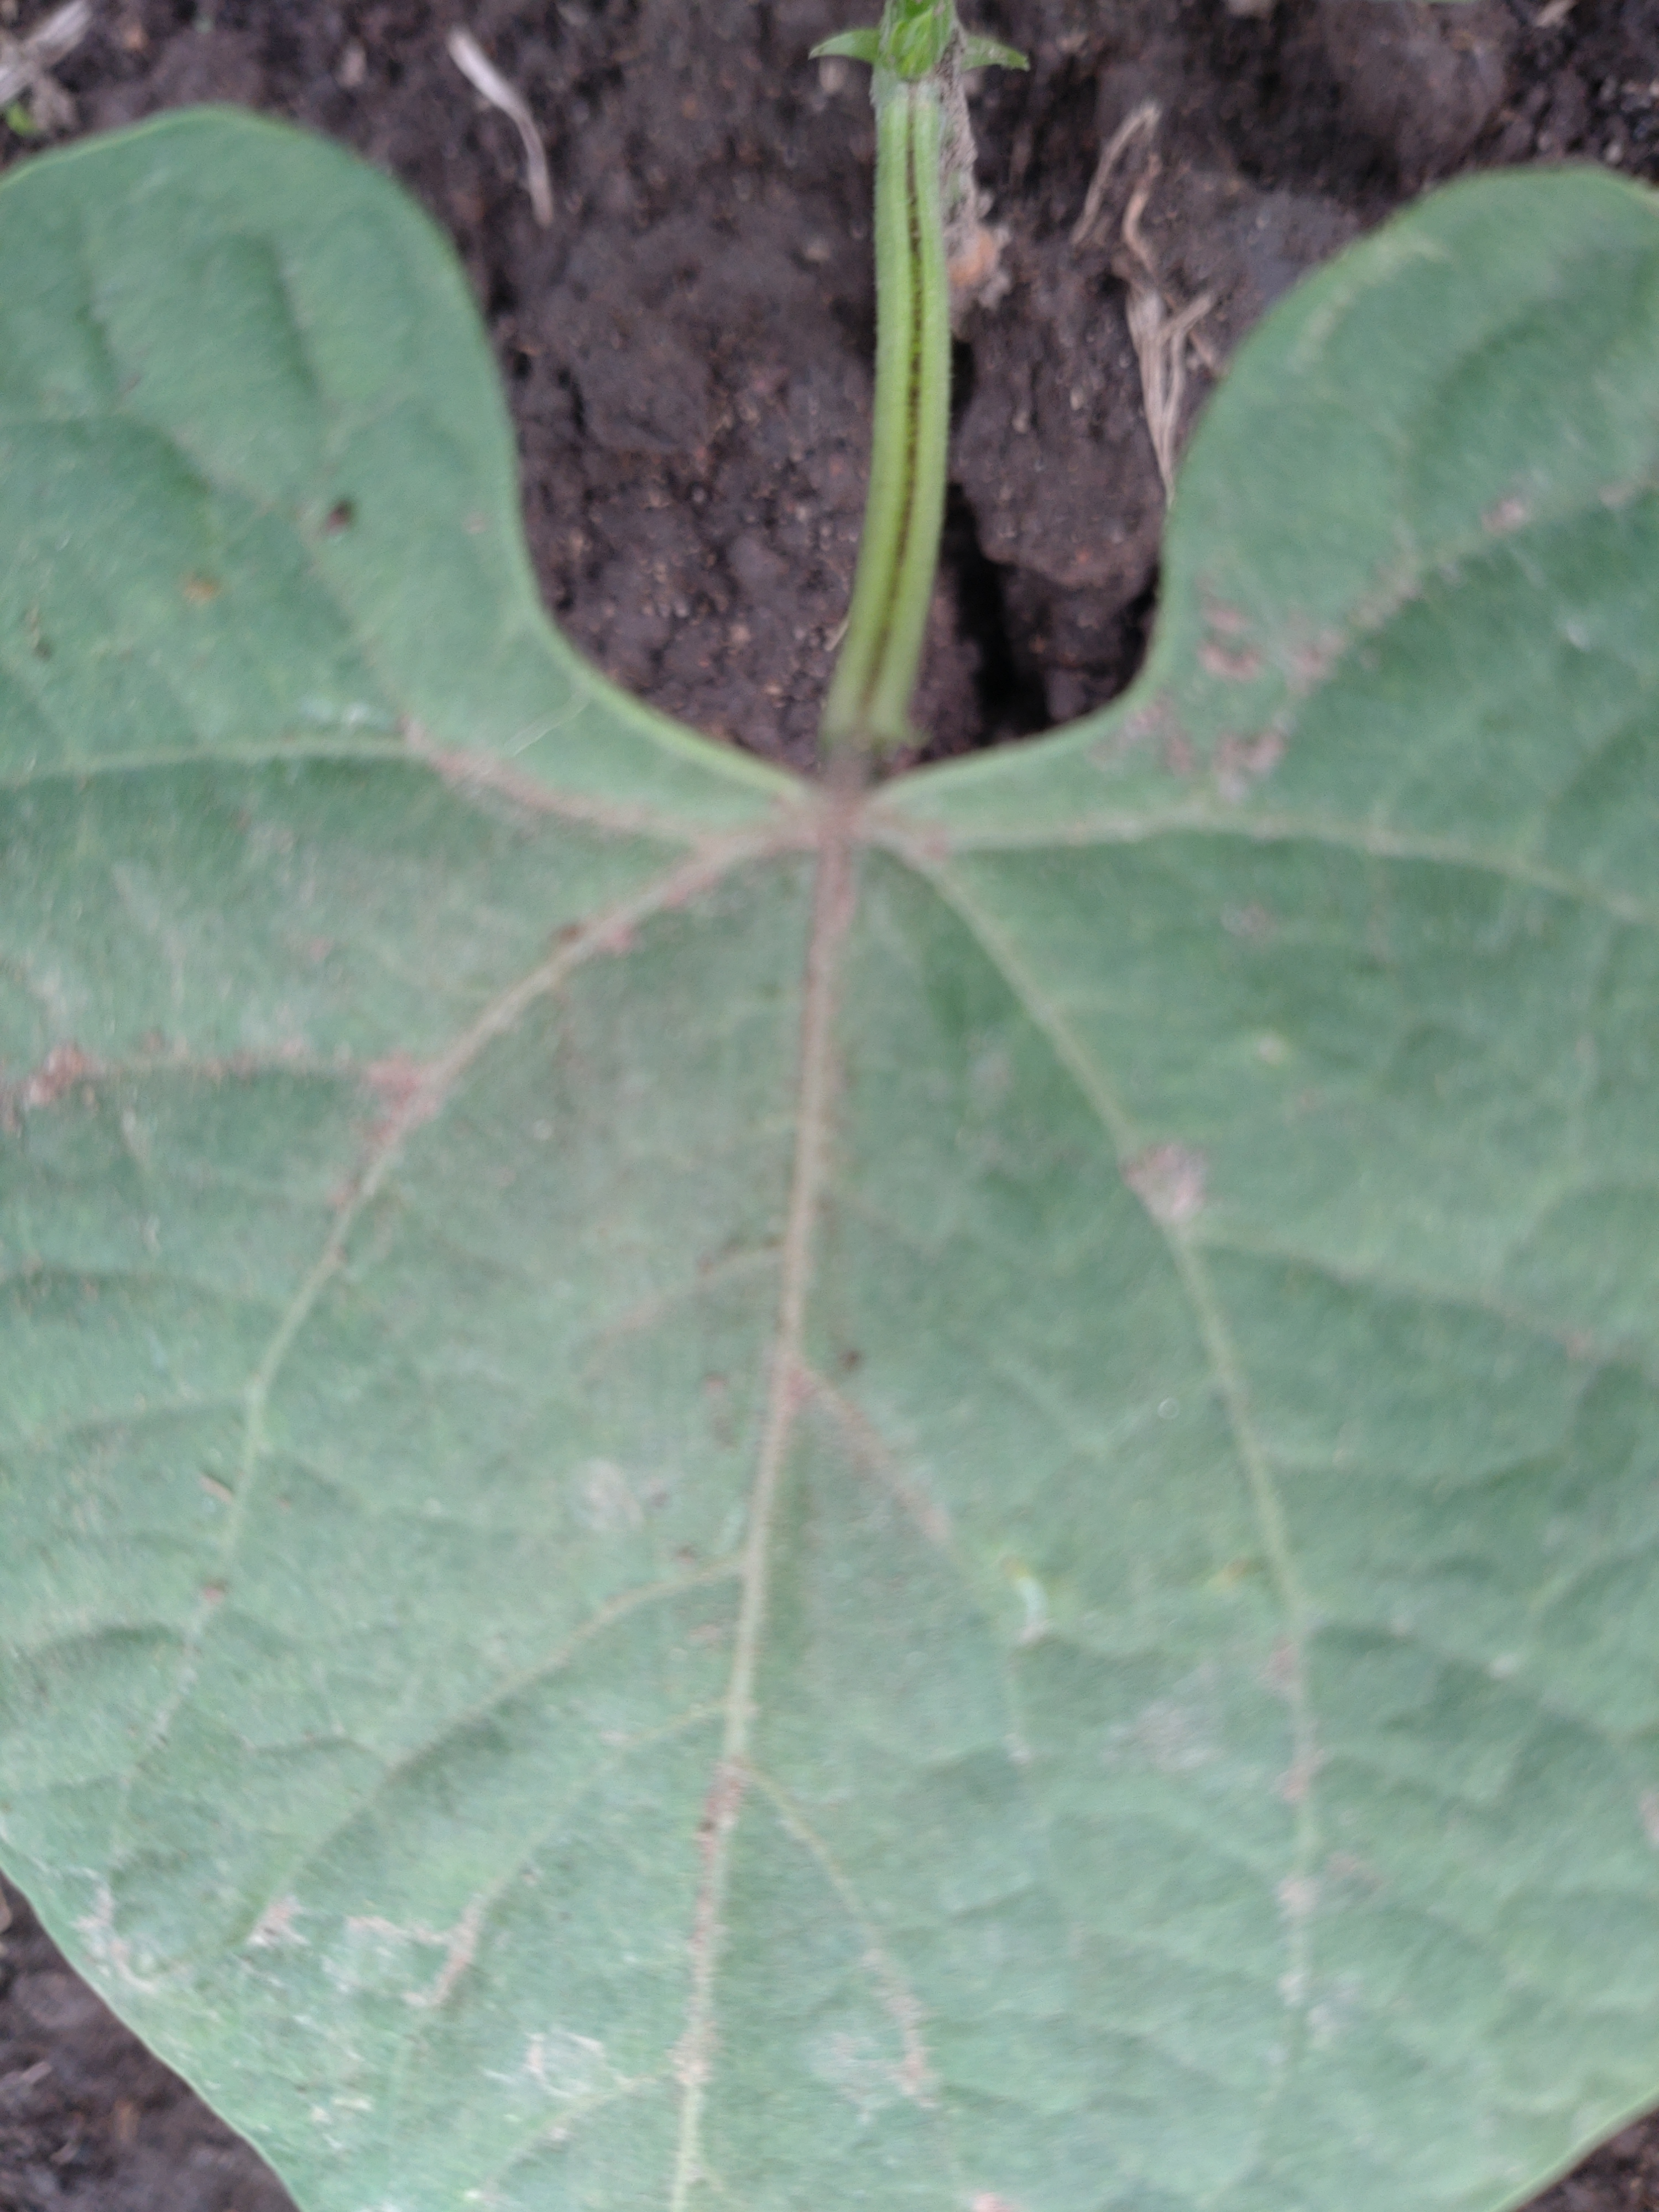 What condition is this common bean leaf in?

healthy
